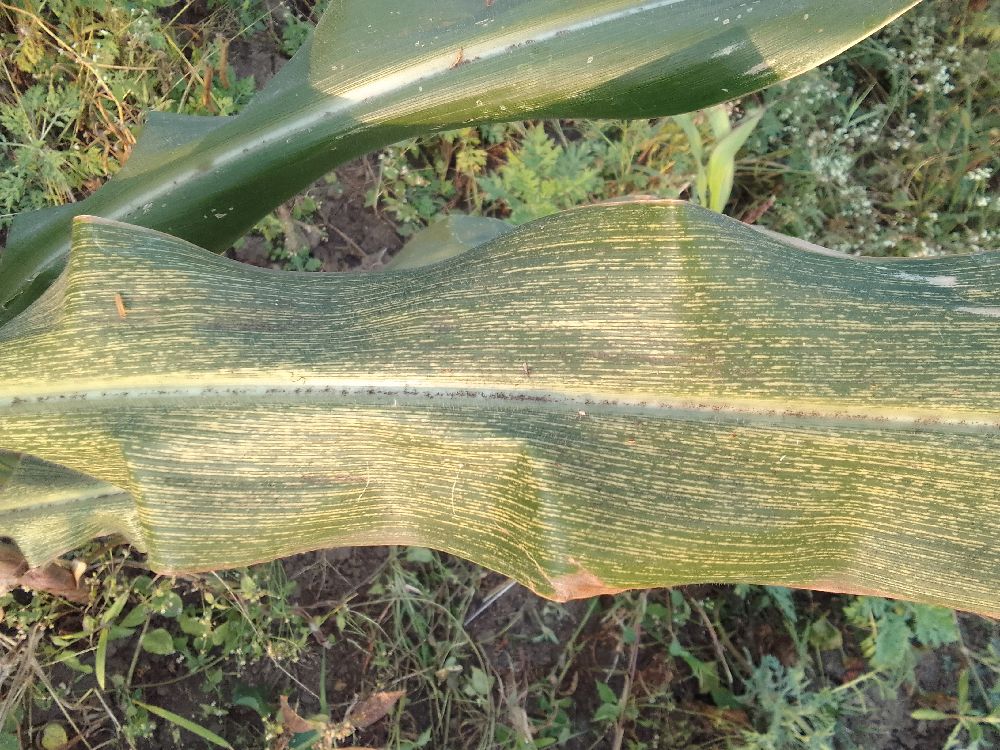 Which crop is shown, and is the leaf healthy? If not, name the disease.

maize, maize streak virus
